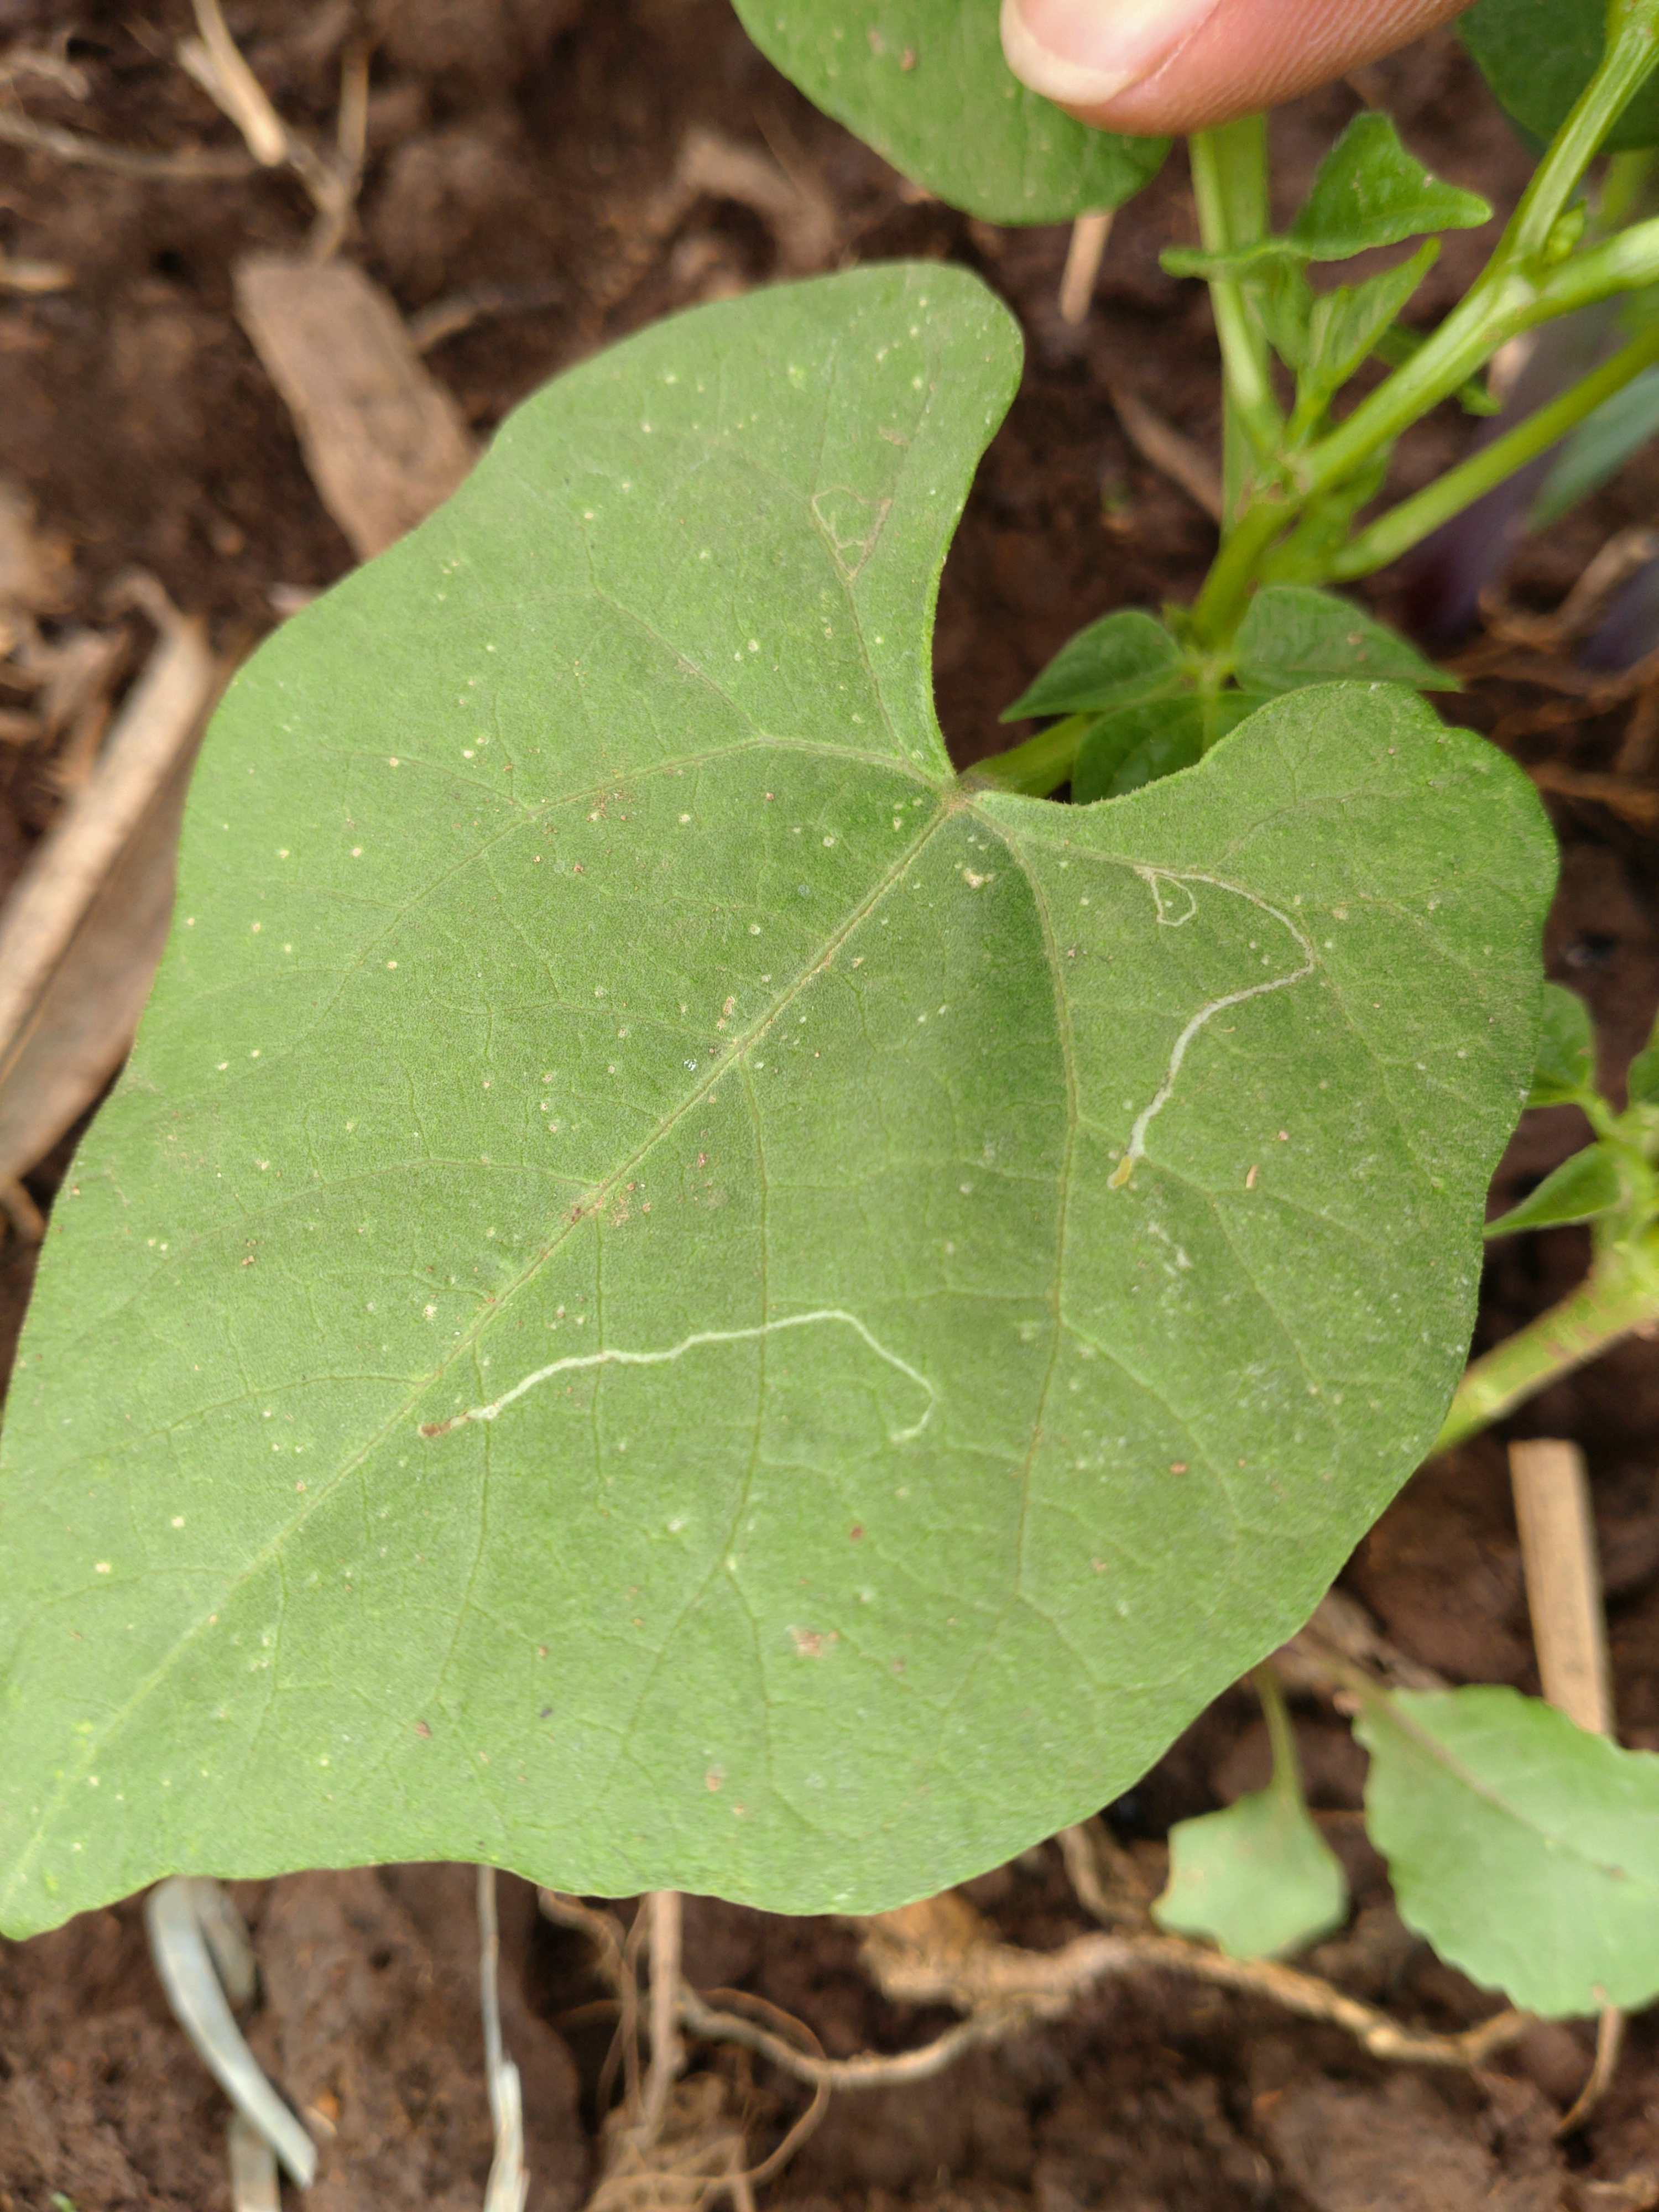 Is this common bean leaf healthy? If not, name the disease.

healthy
